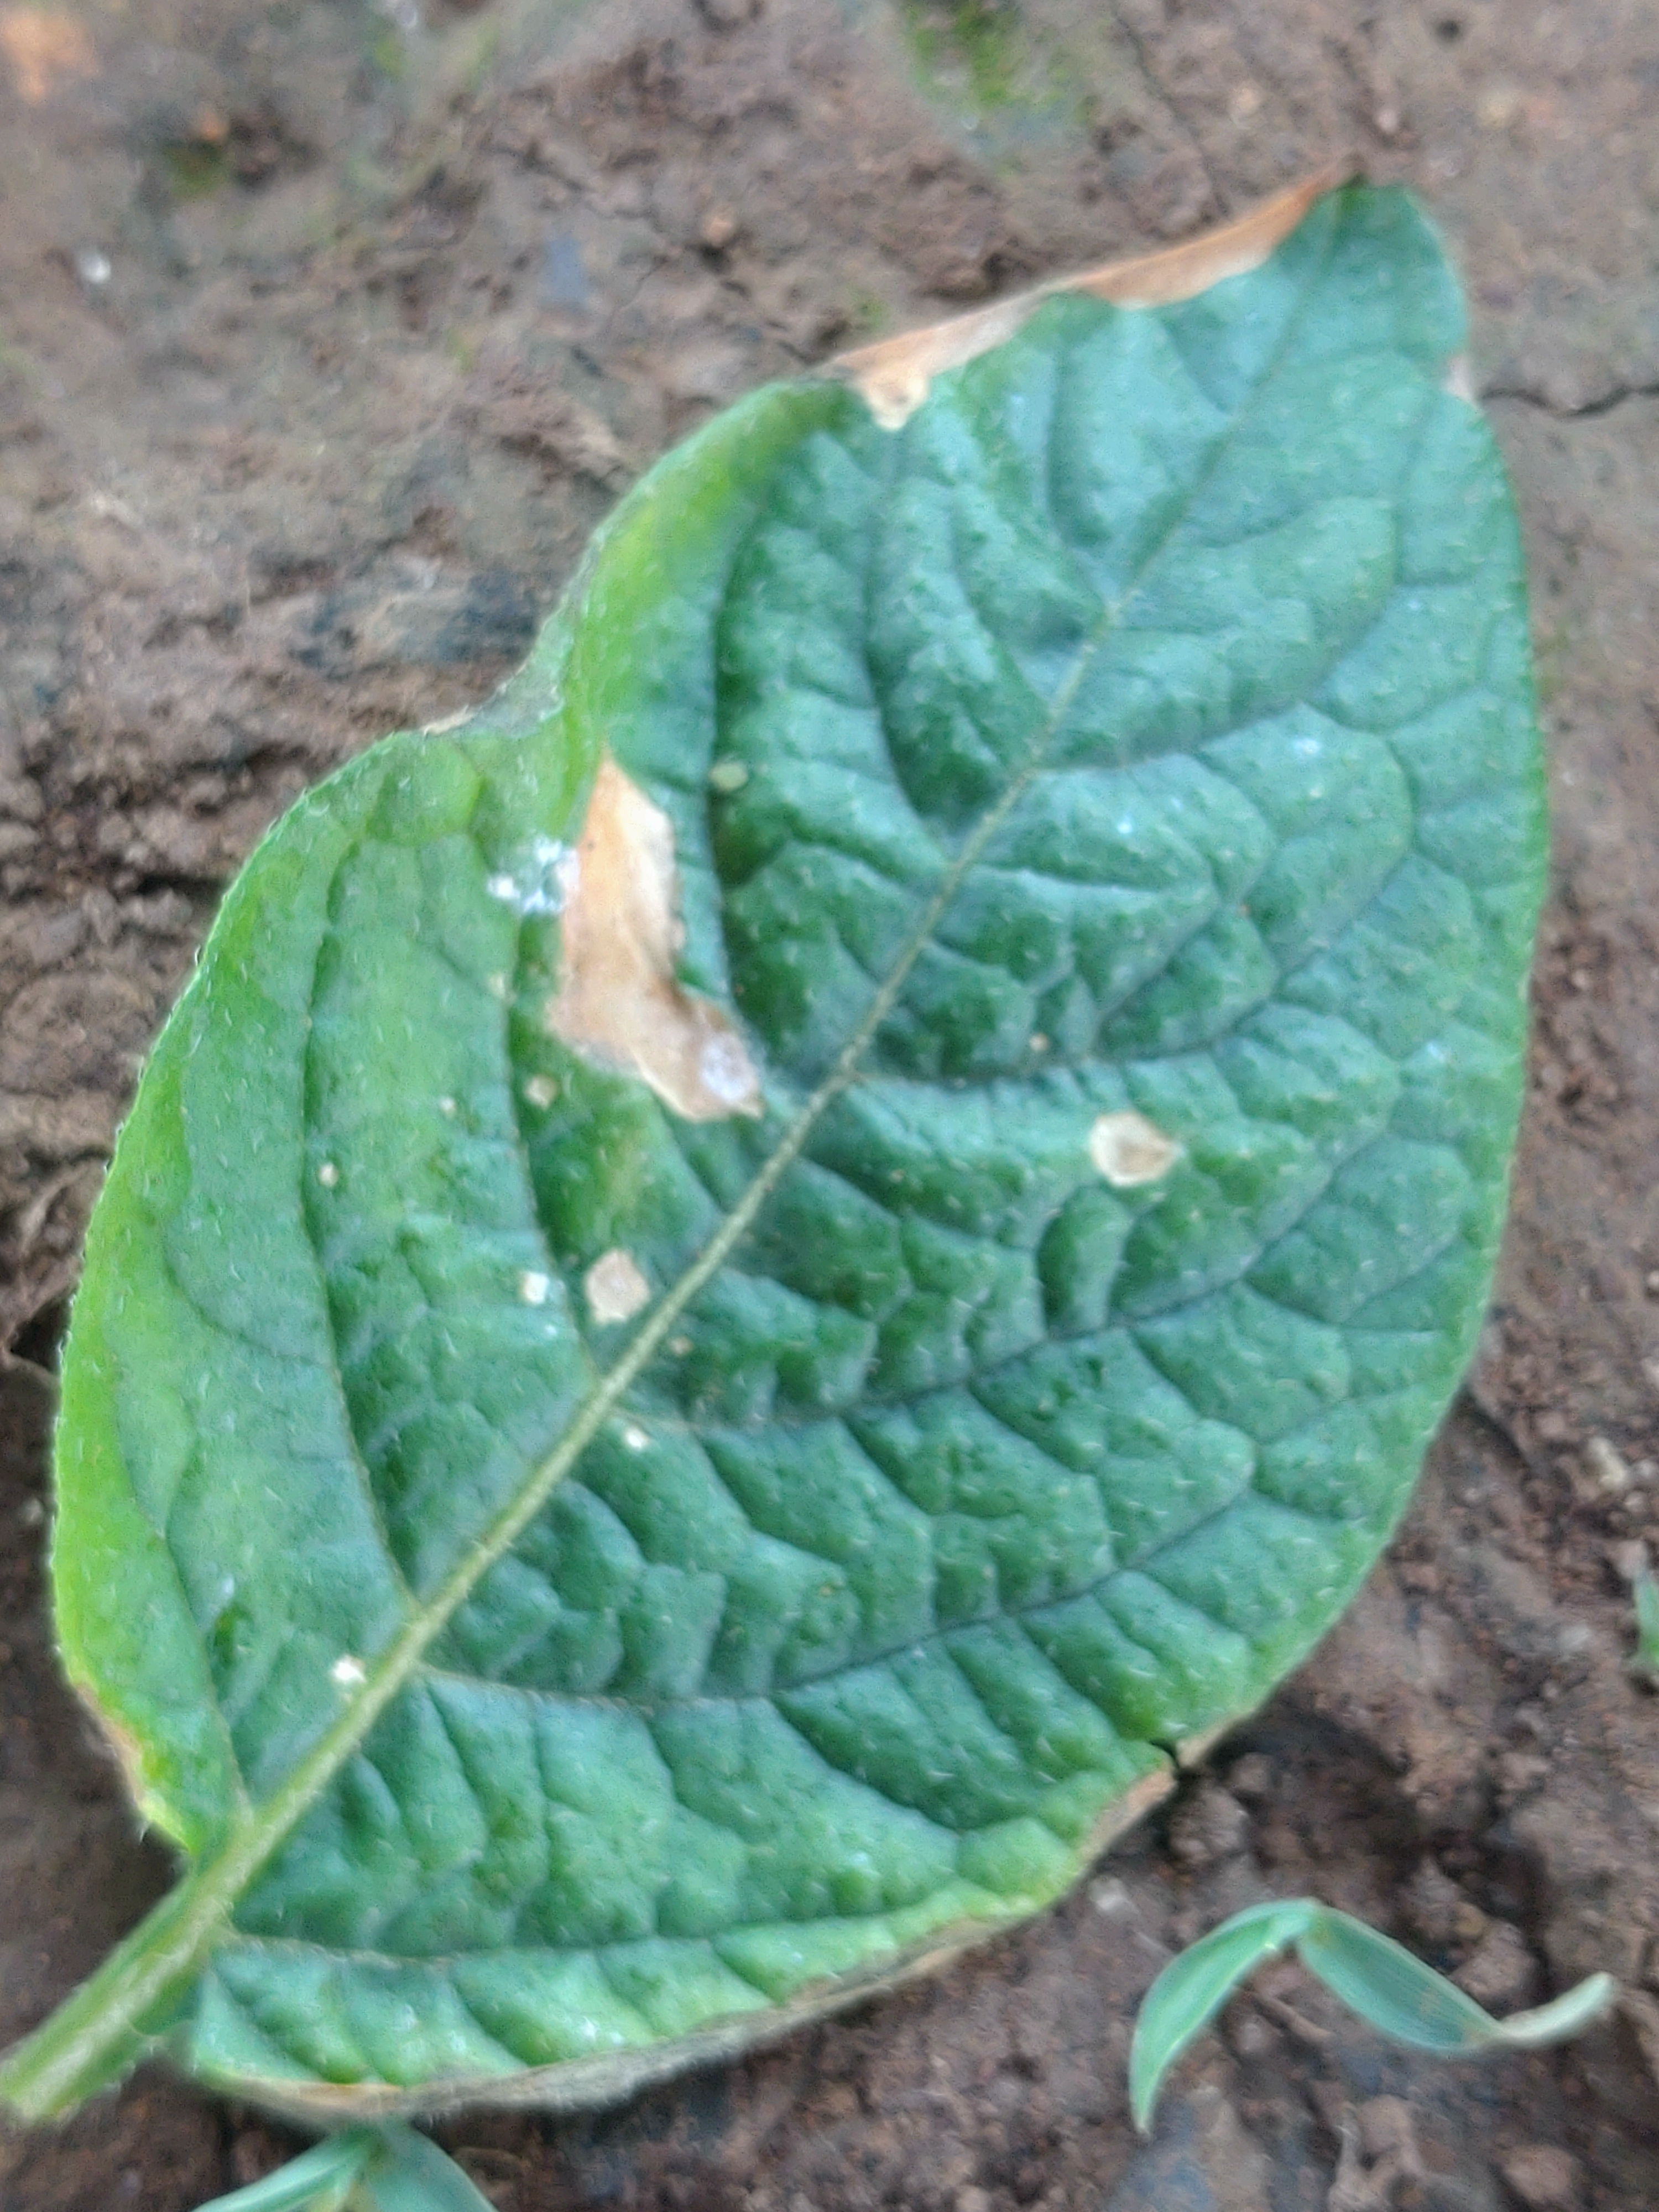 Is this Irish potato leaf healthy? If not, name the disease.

early blight
